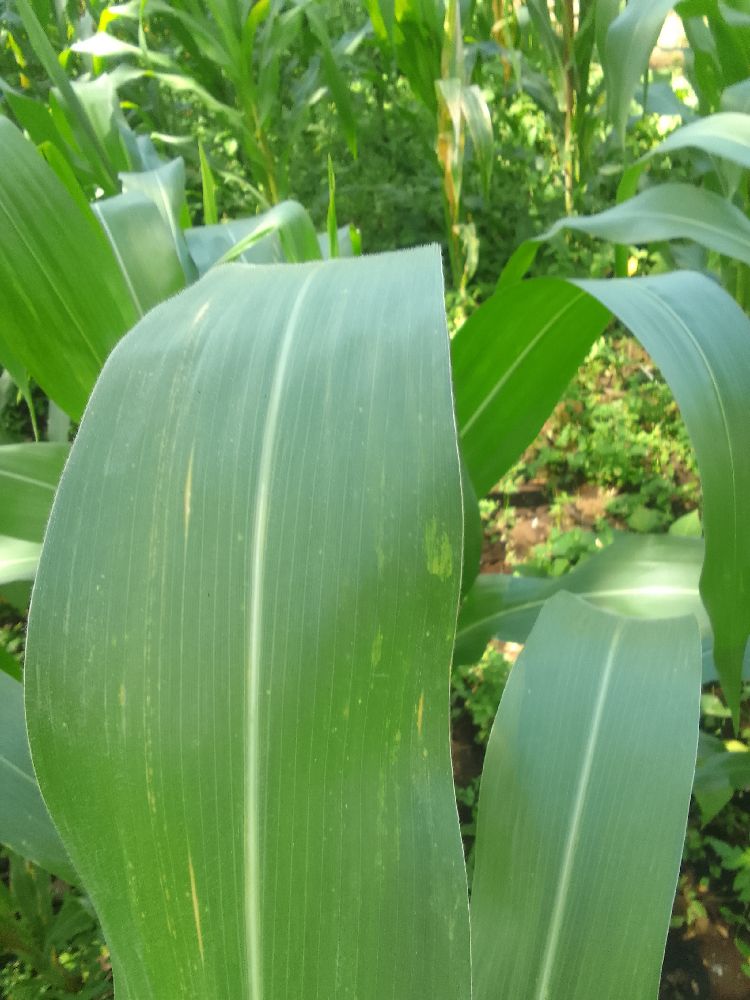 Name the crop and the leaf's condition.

maize, maize lethal necrosis
